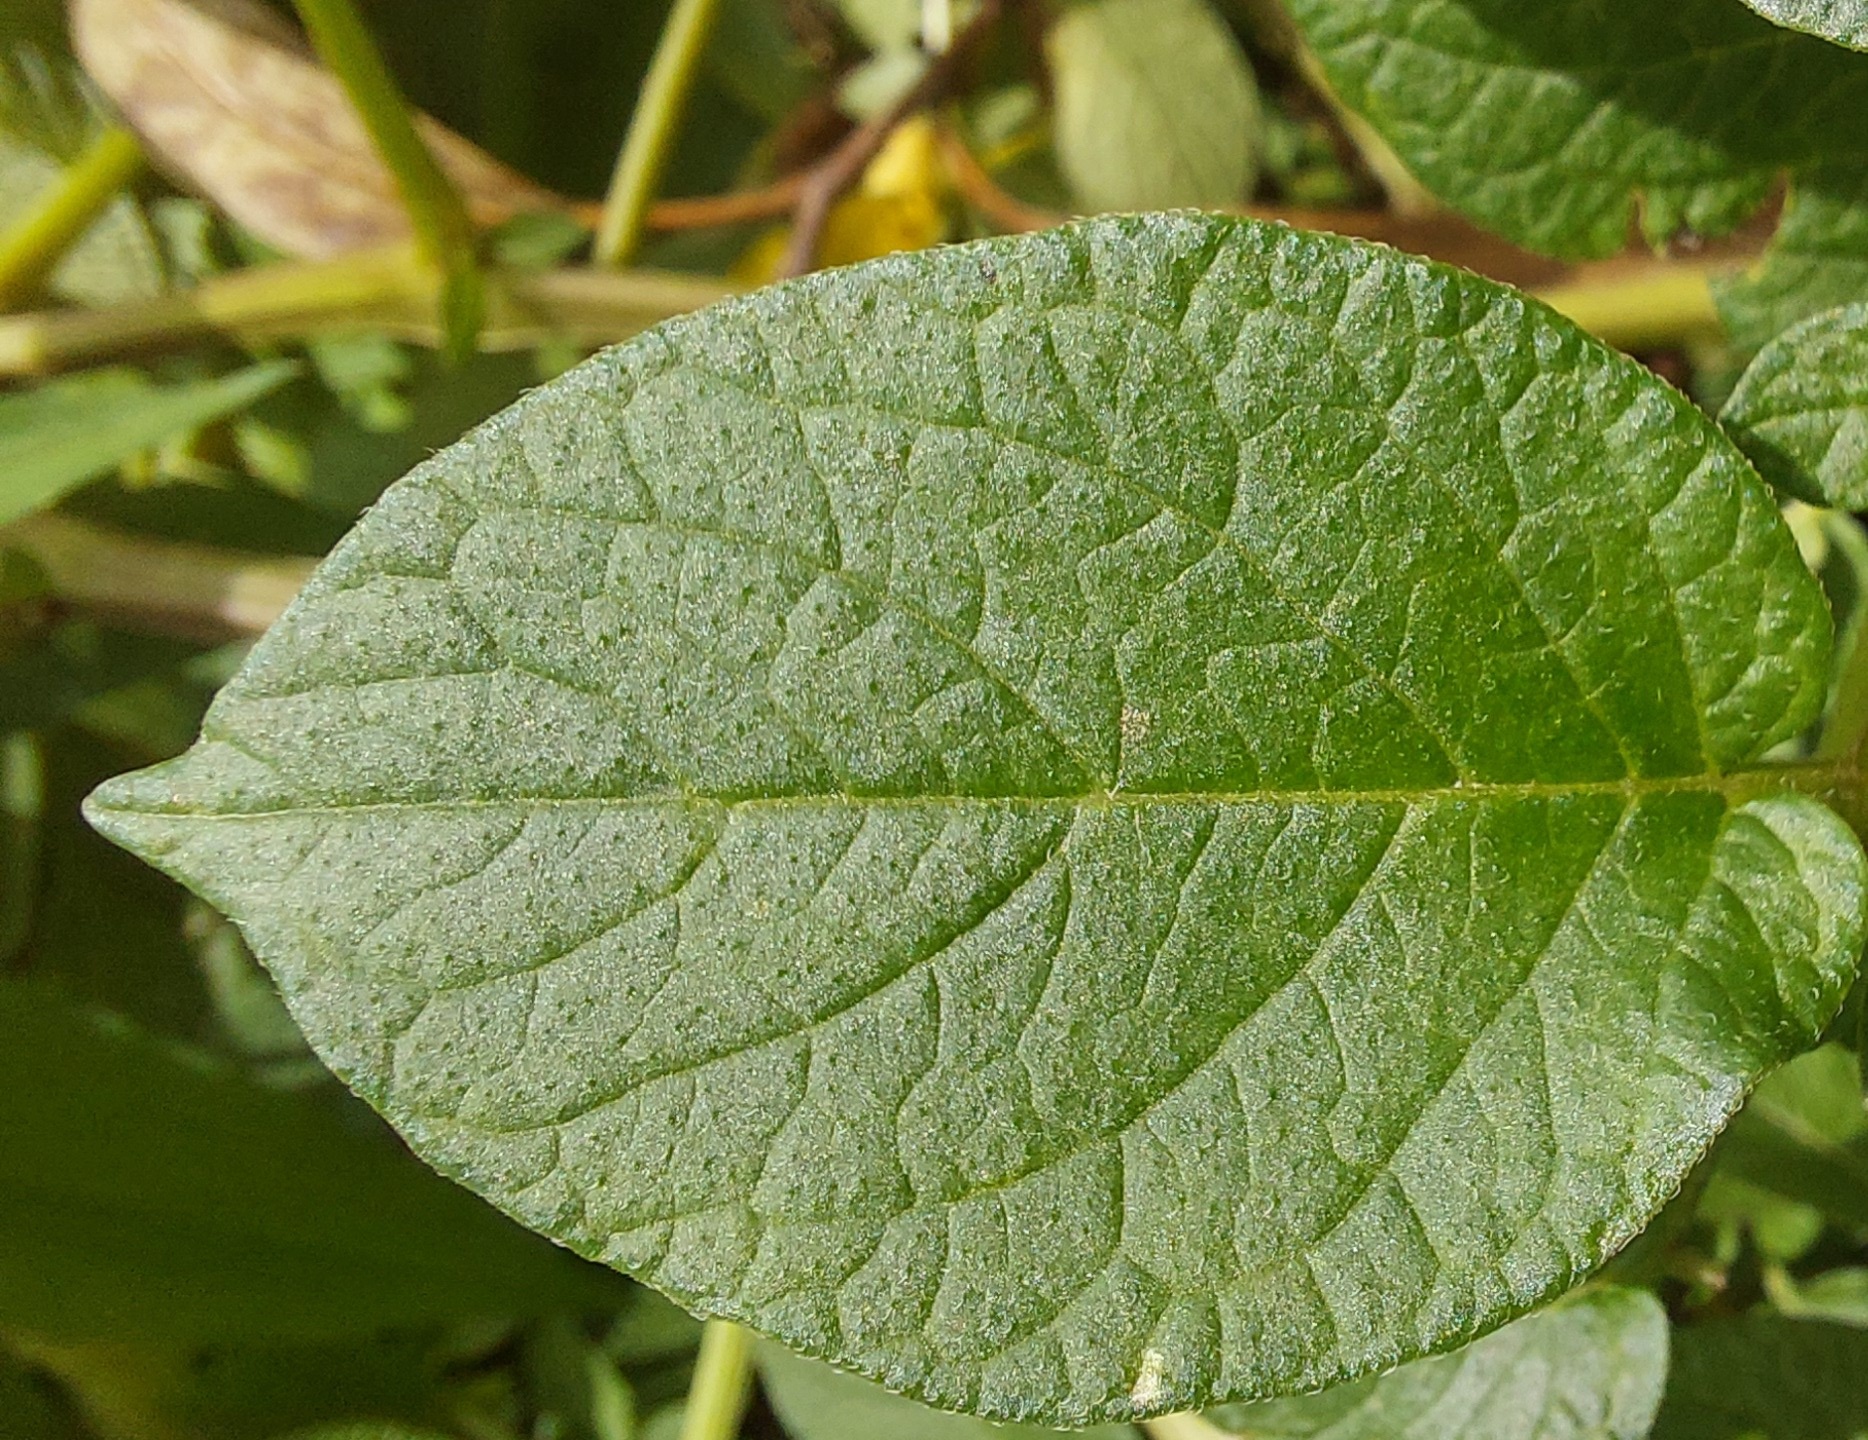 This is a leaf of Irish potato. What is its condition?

healthy
